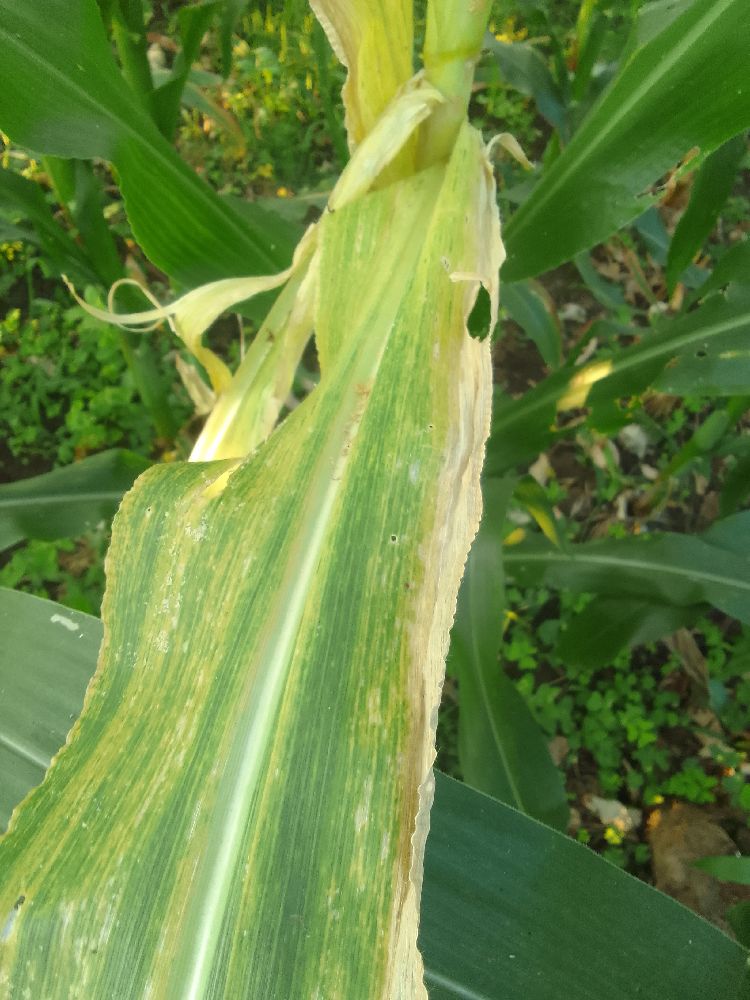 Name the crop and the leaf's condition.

maize, maize lethal necrosis
